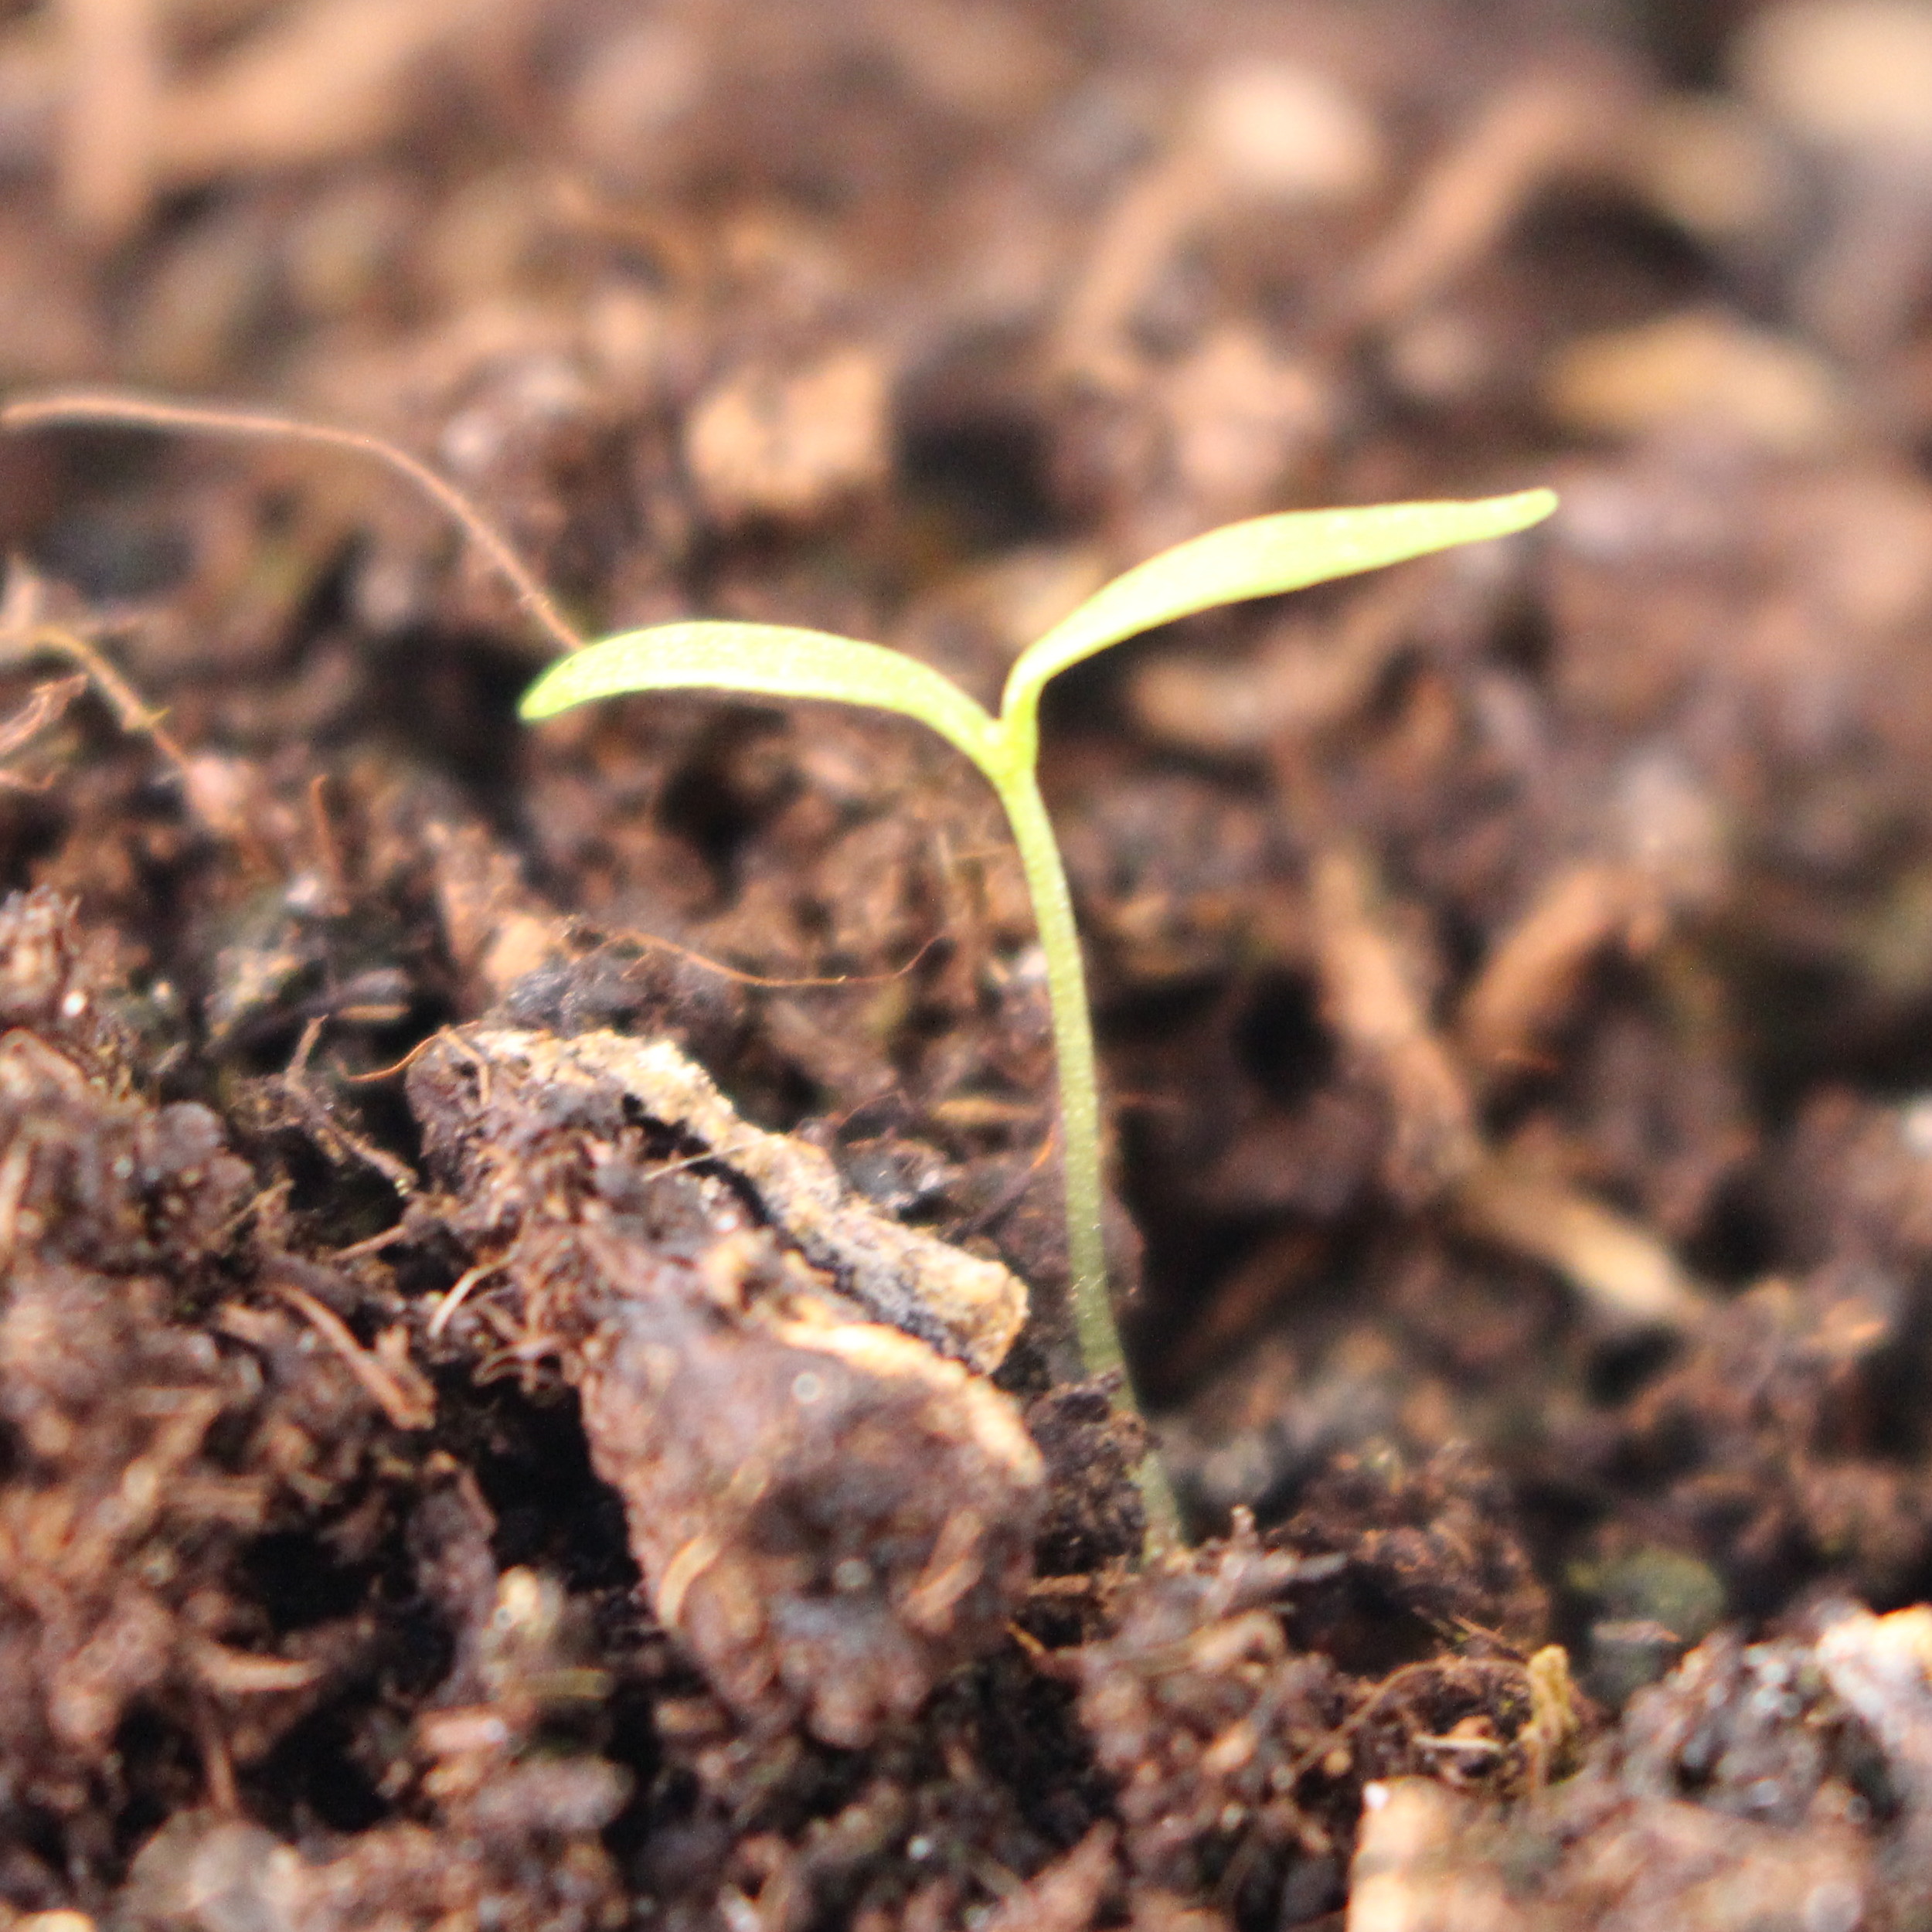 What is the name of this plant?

Papaver rhoeas
